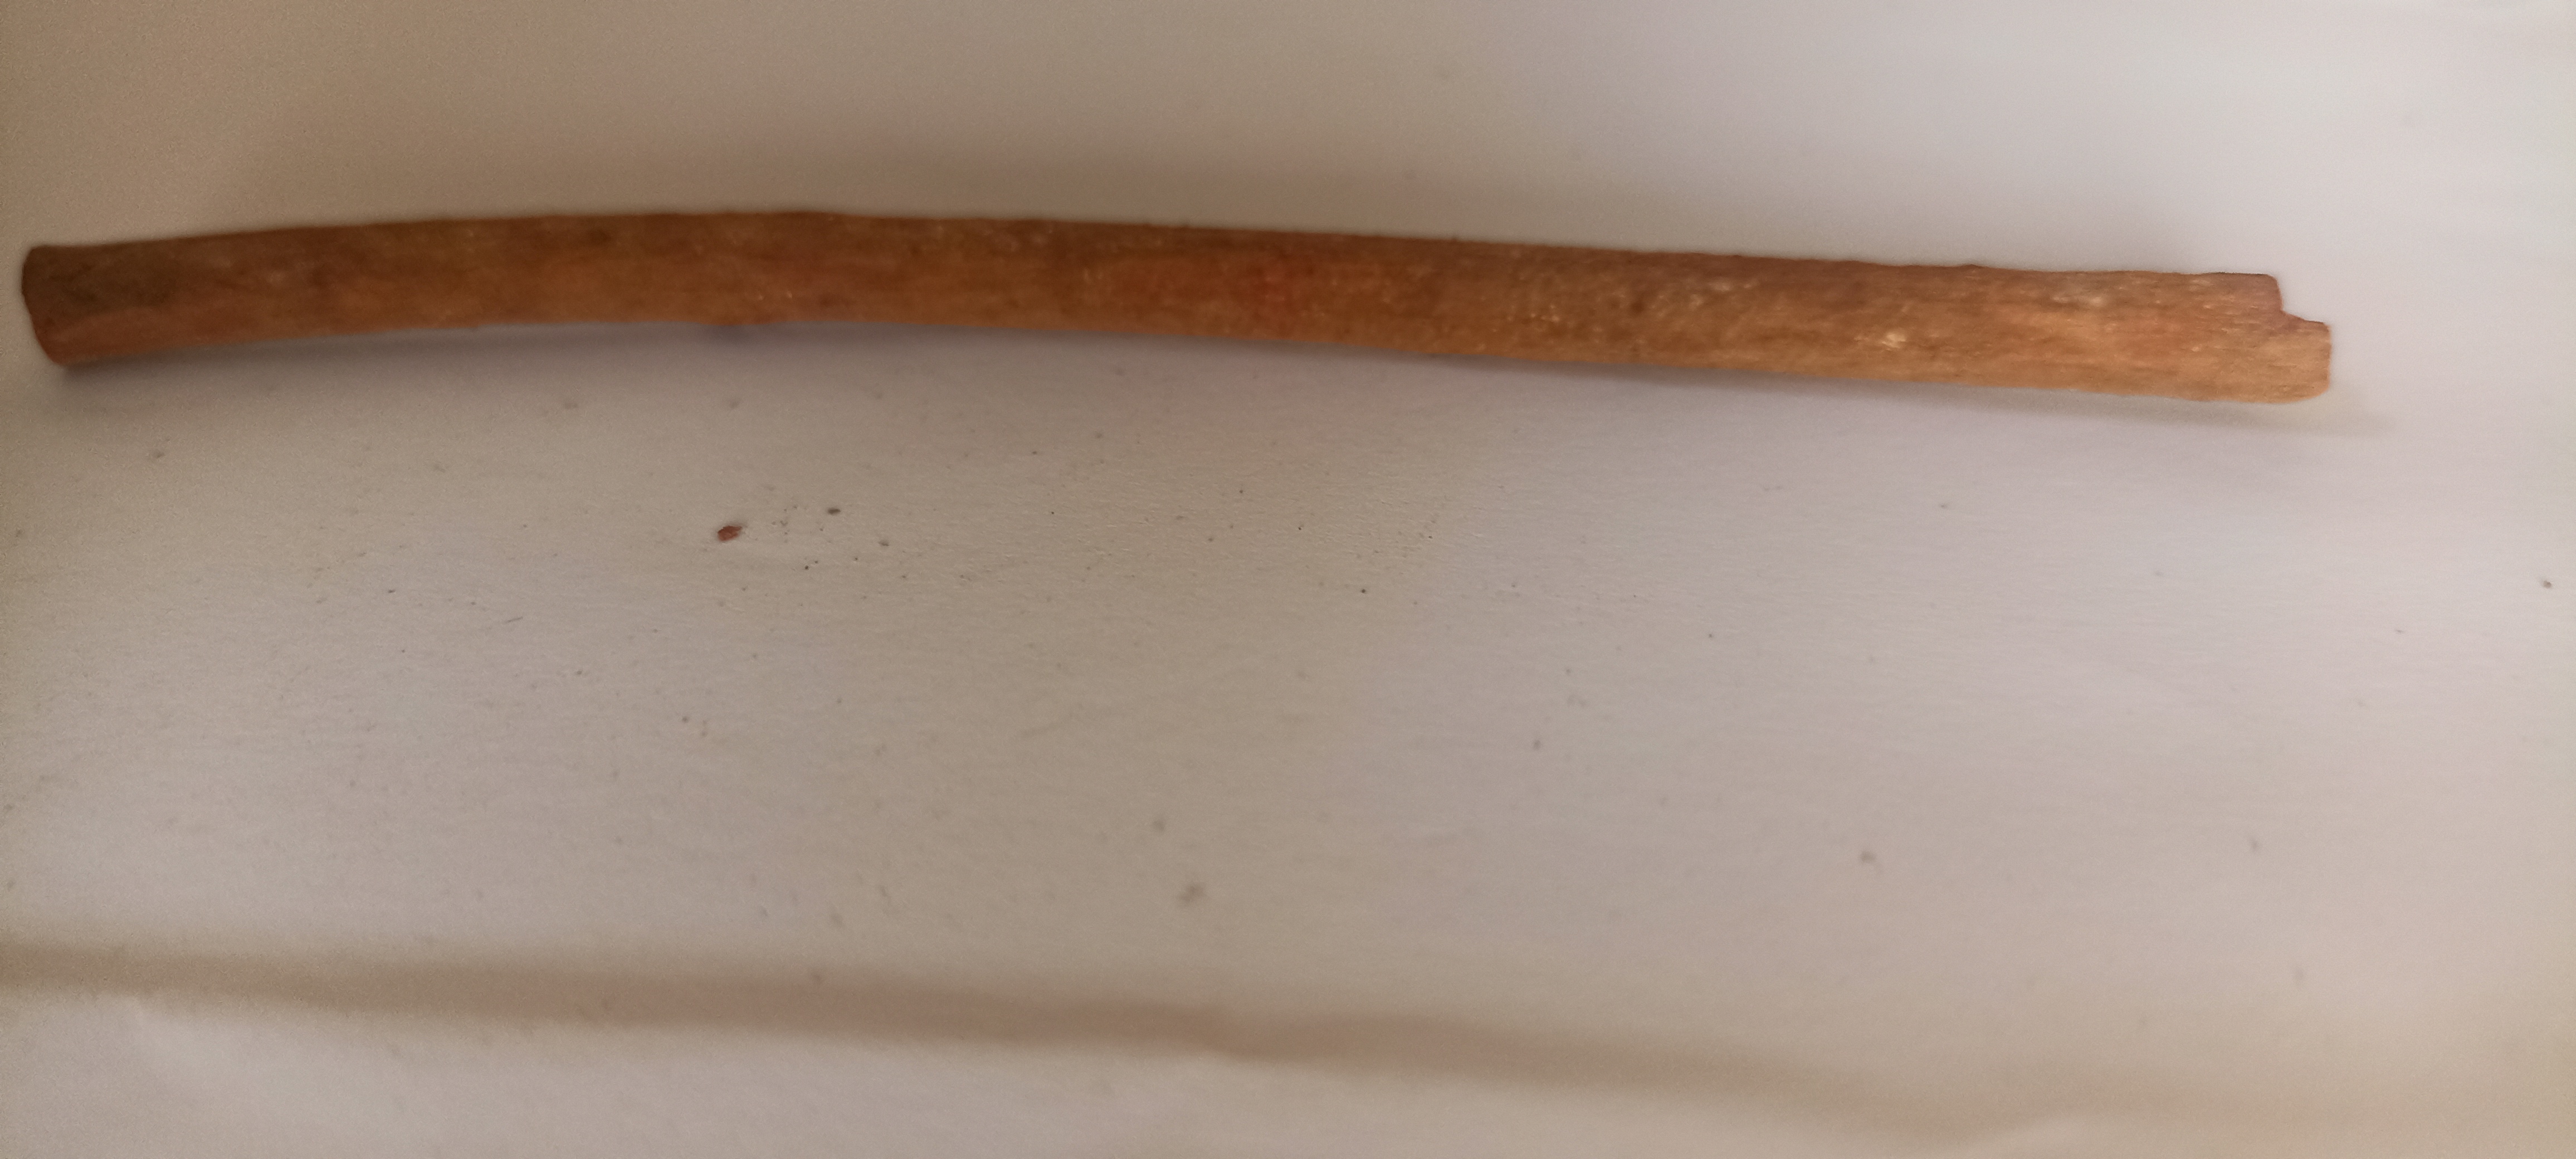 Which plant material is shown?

manjistha
